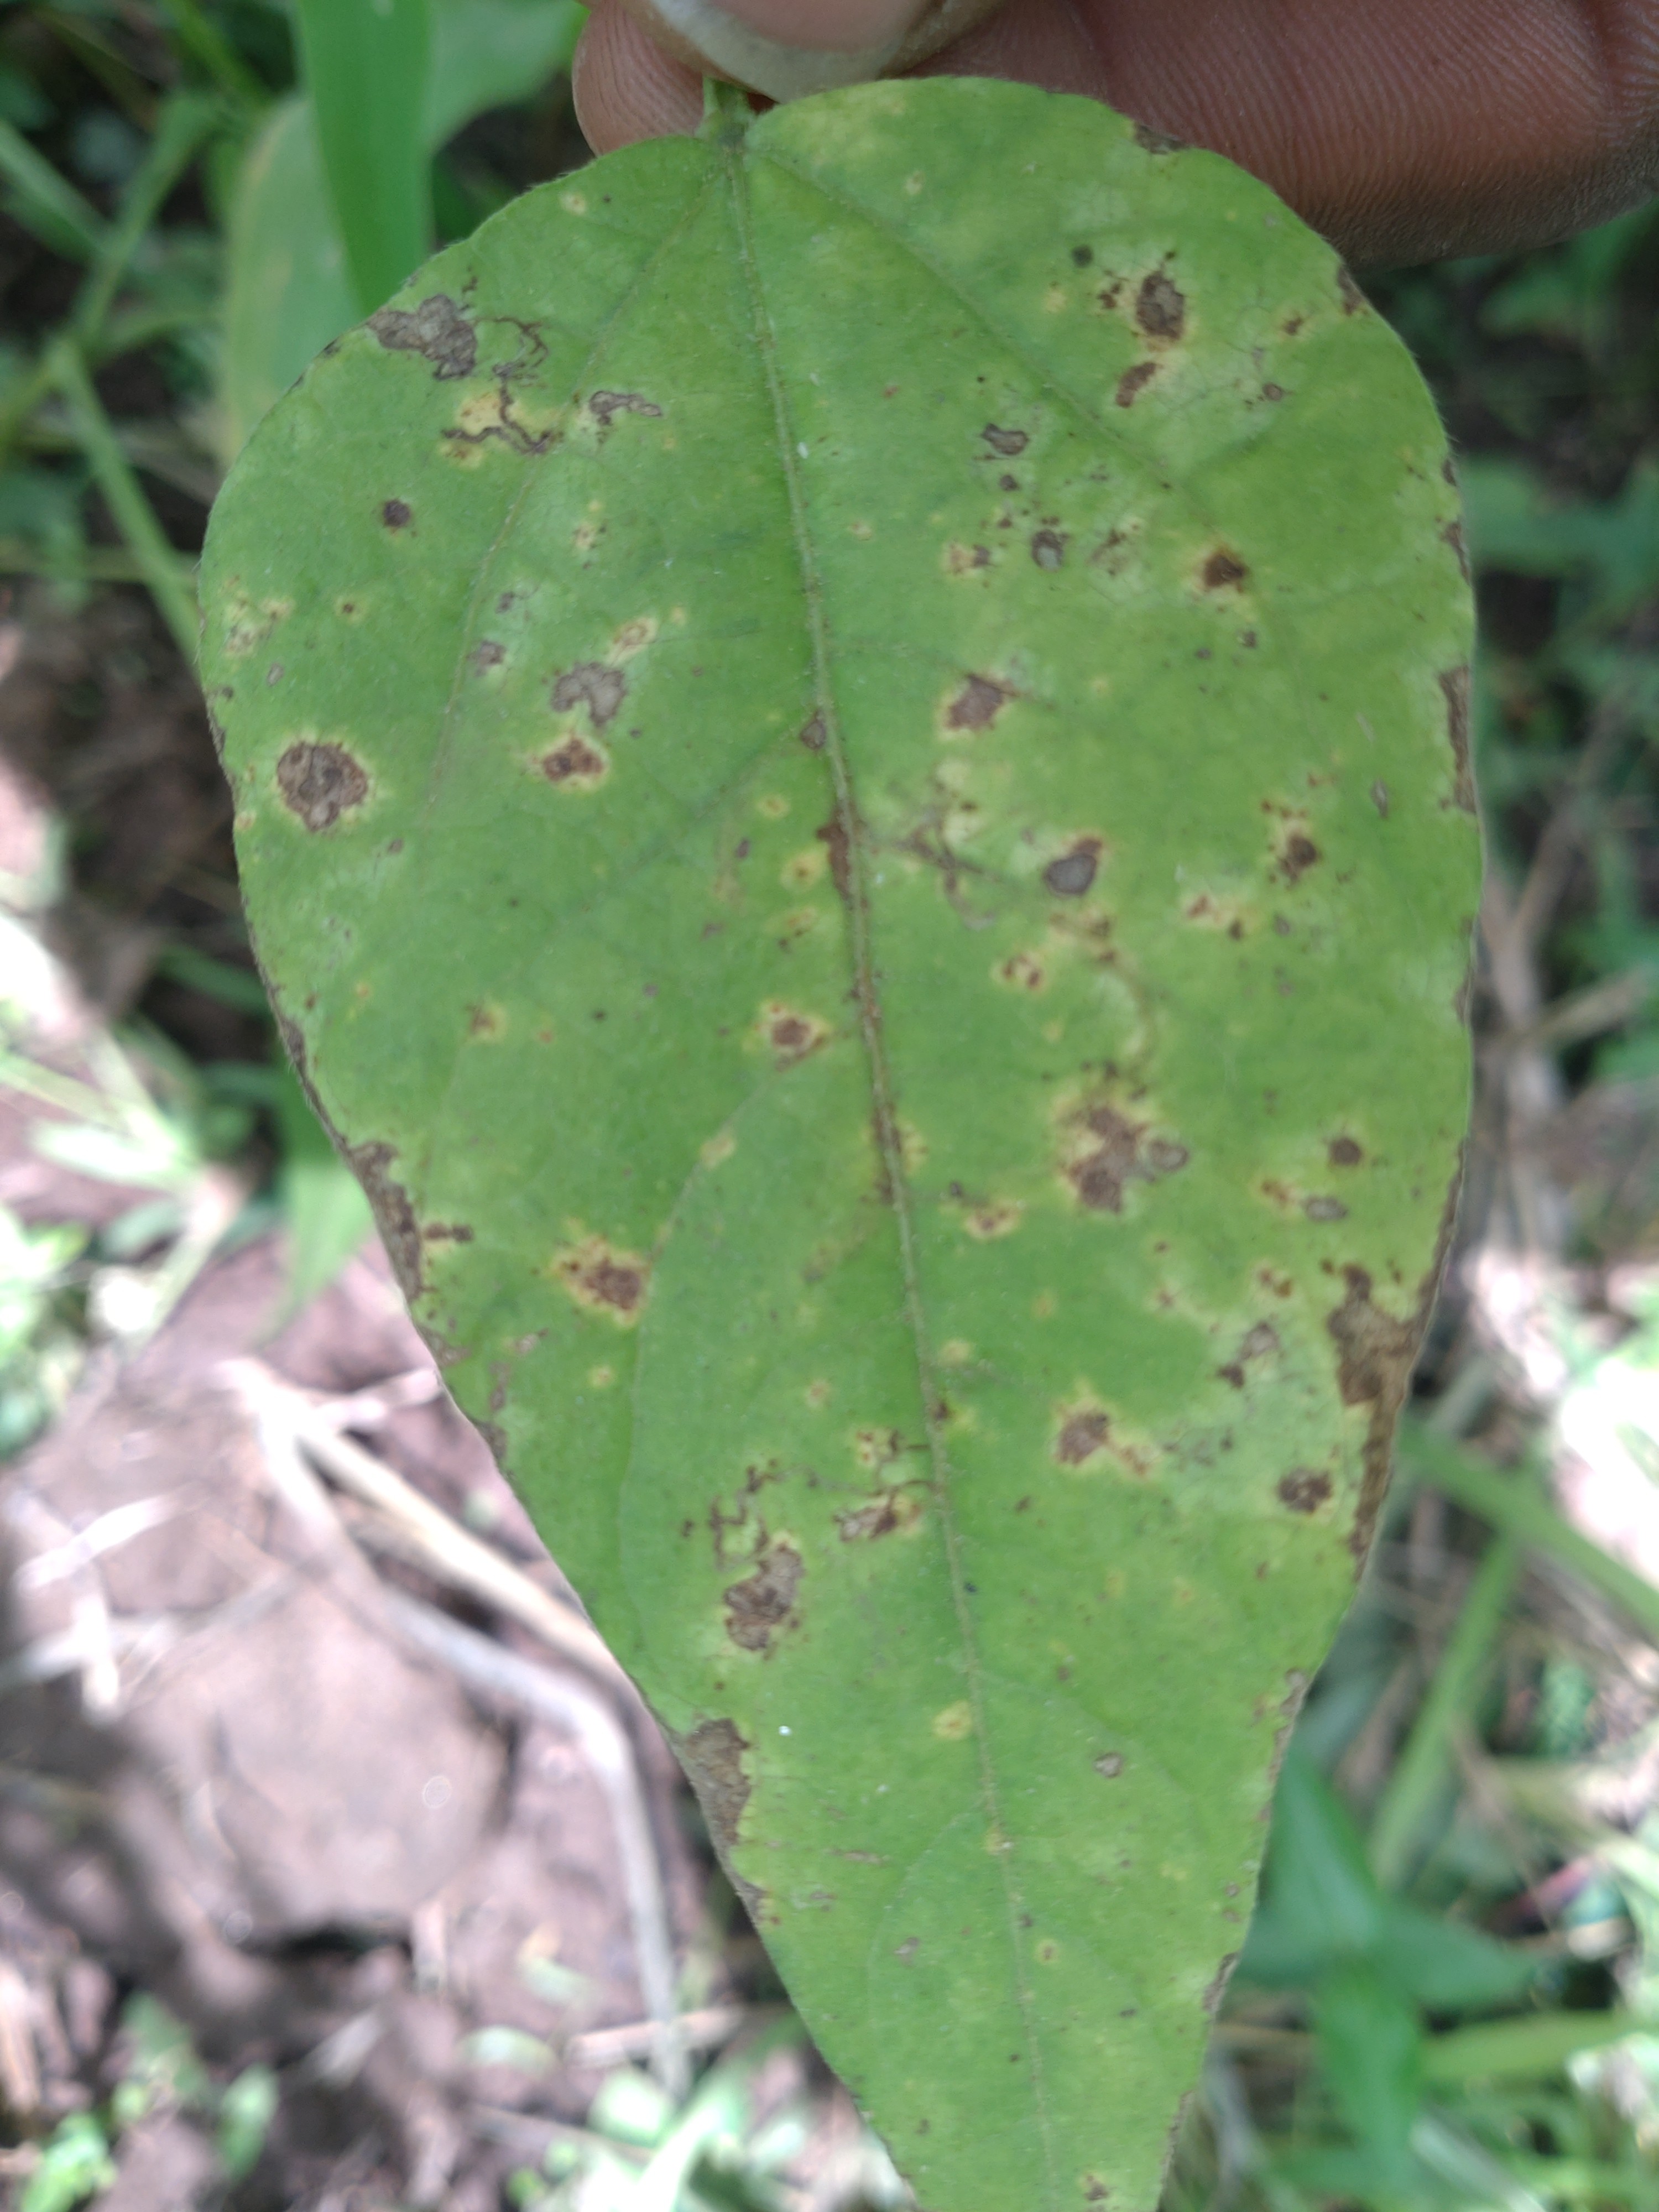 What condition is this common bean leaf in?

rust
